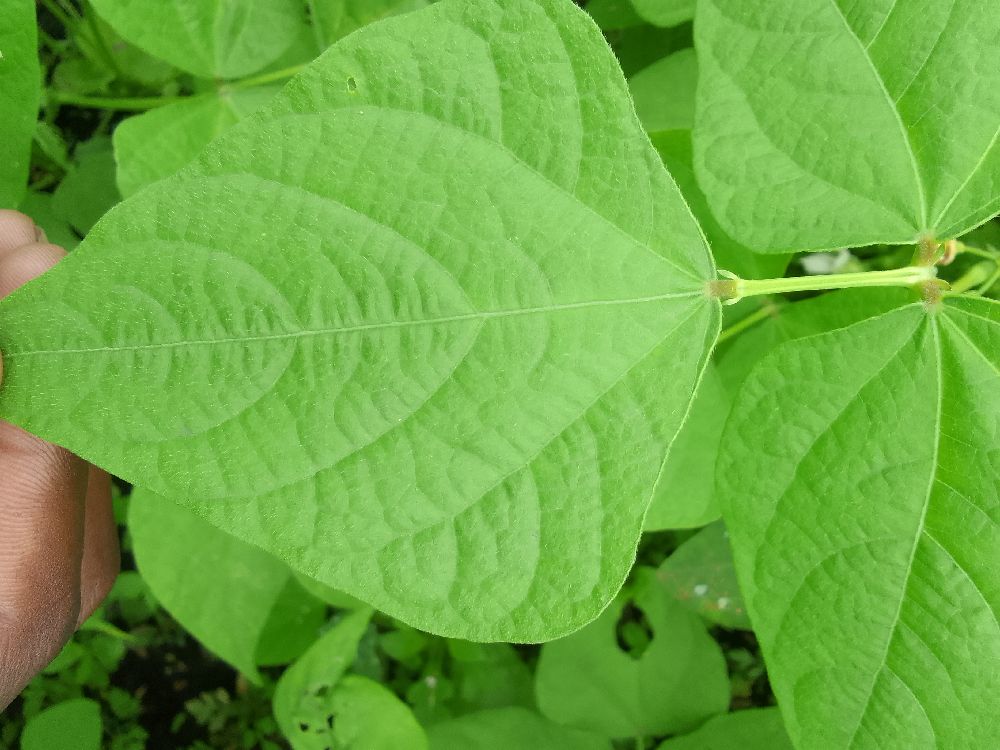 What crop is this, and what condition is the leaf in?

common bean, healthy
